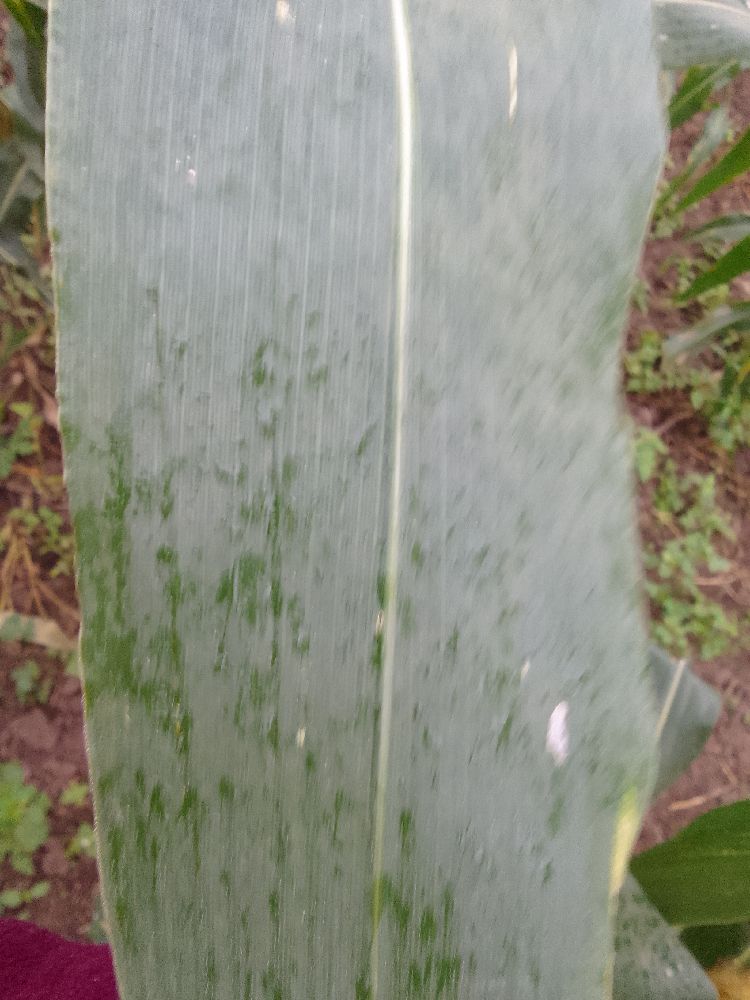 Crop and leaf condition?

maize, healthy
